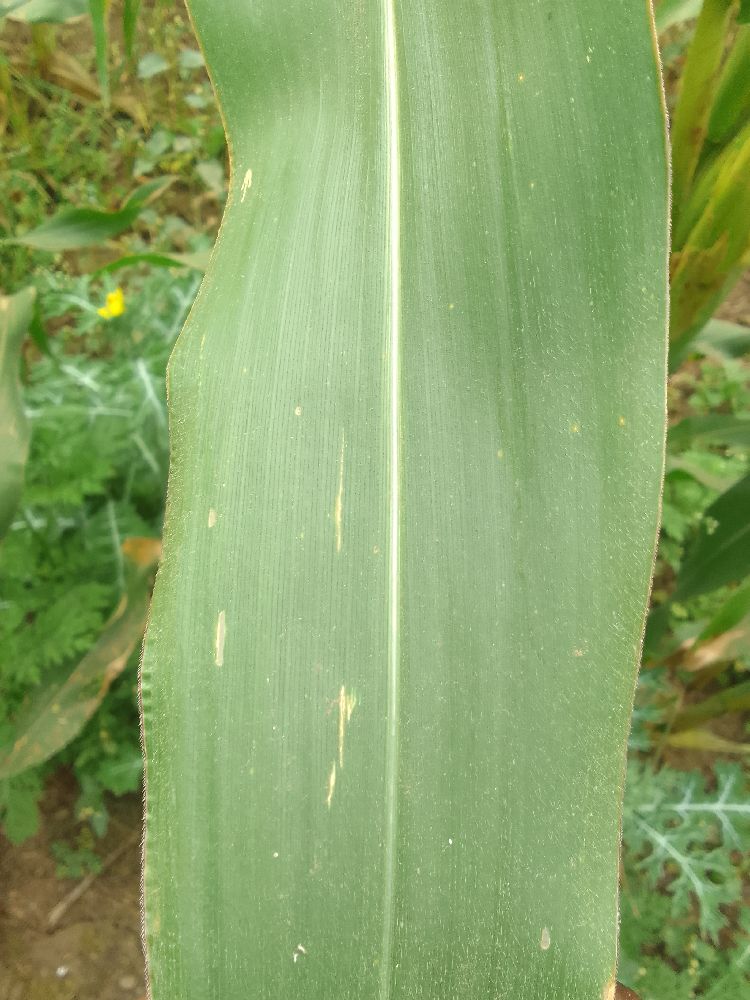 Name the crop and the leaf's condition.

maize, healthy
